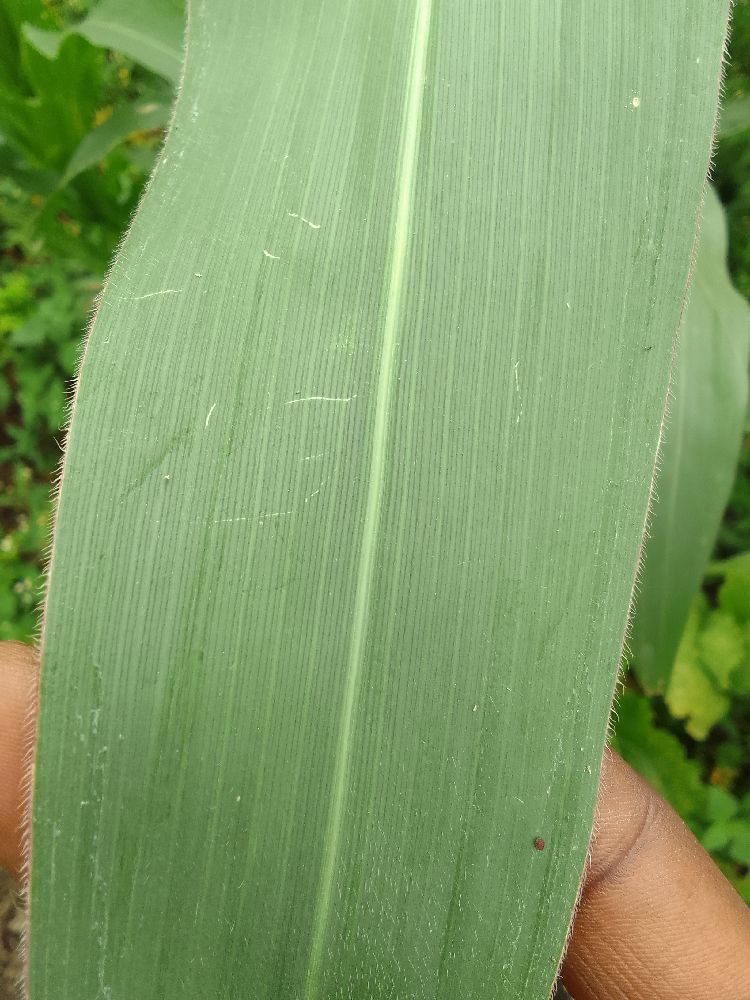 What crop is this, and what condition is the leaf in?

maize, healthy
